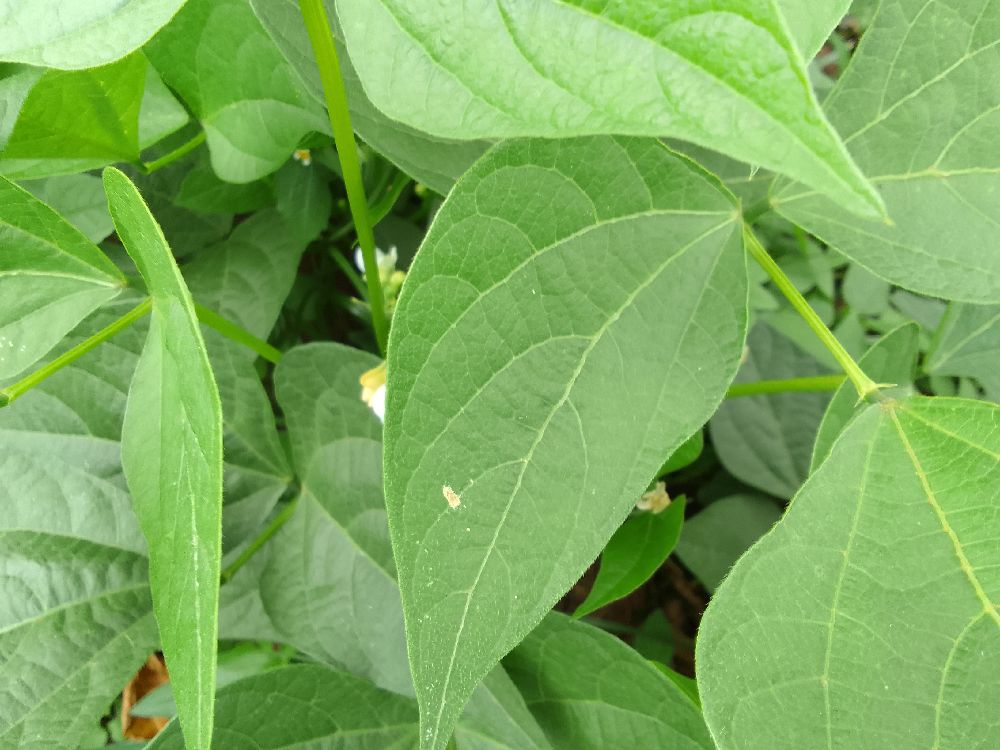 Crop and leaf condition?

common bean, healthy
